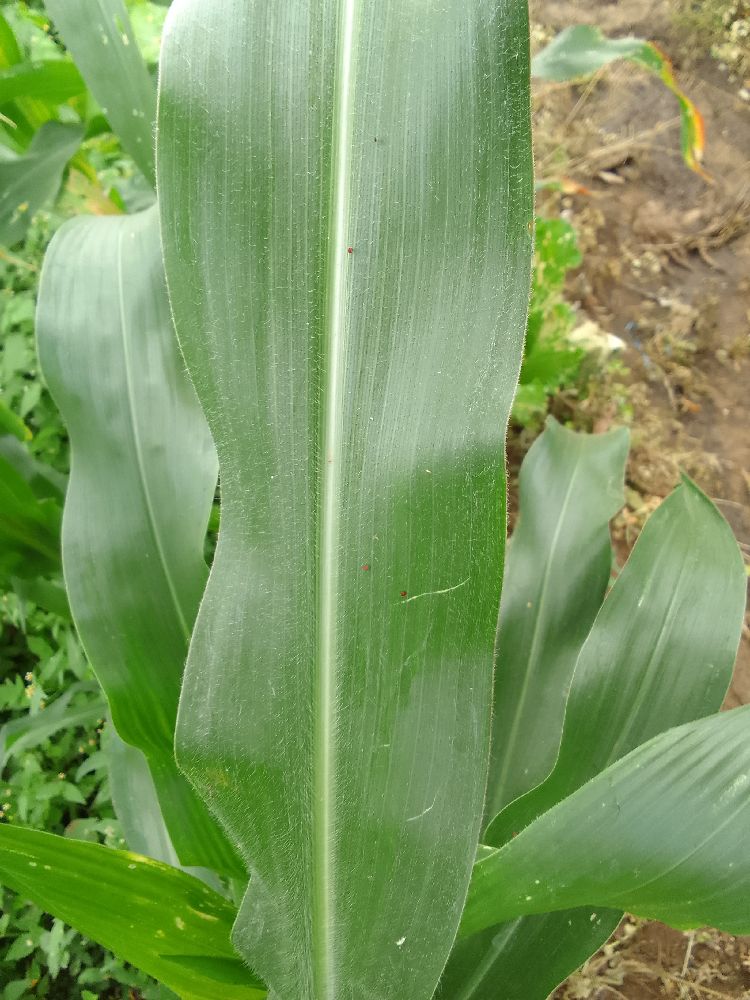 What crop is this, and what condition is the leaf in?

maize, healthy
